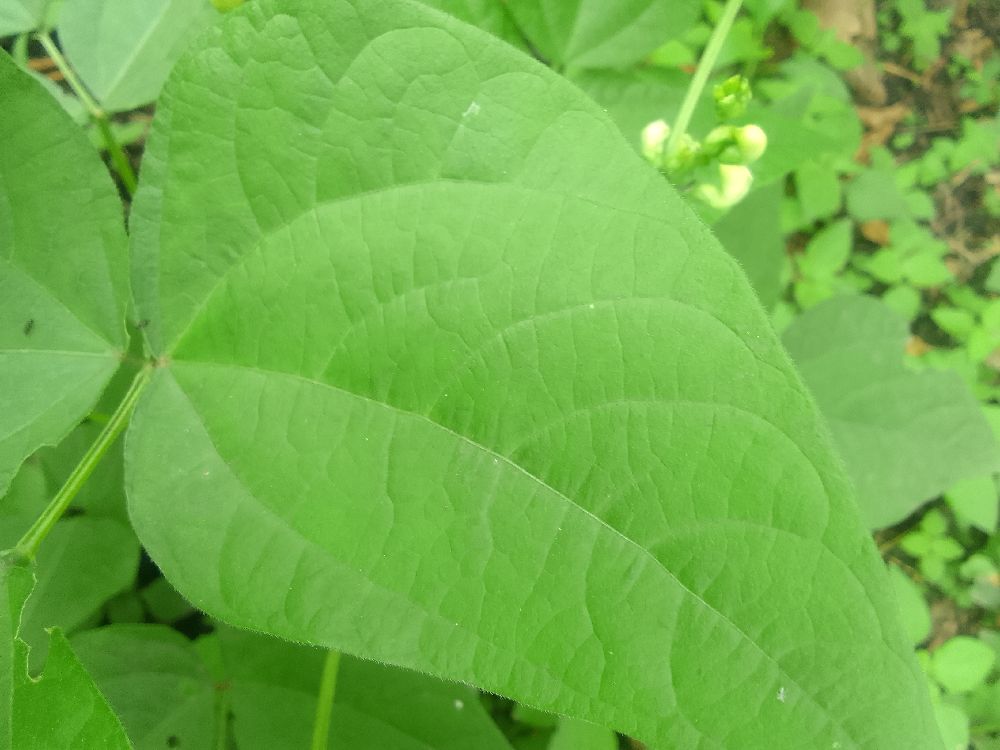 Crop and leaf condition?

common bean, healthy
